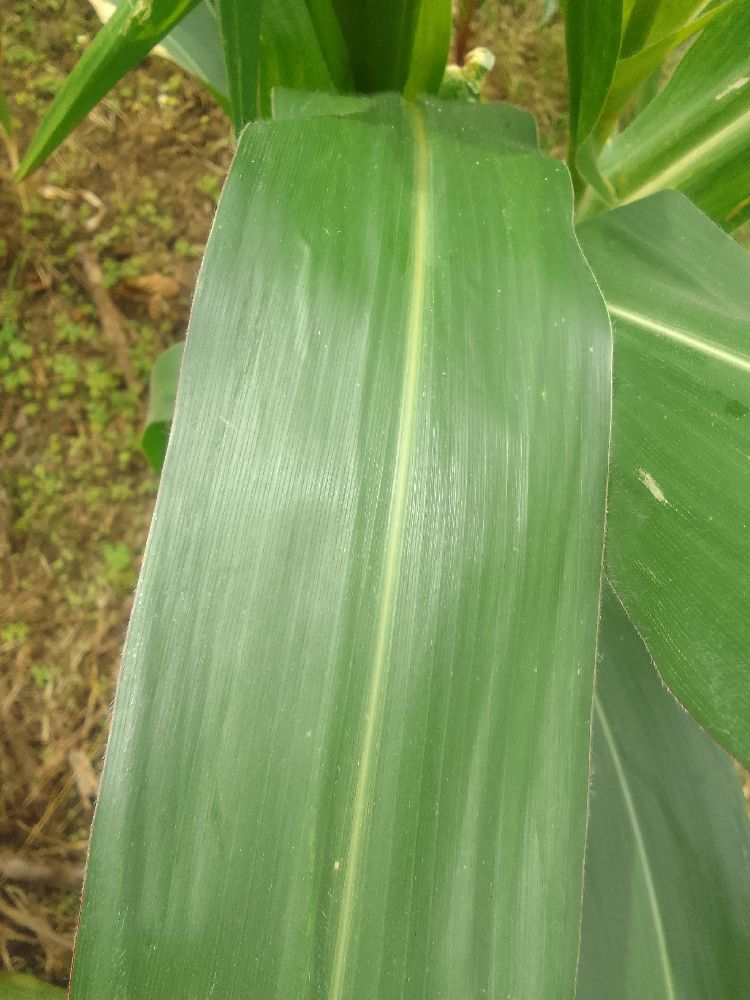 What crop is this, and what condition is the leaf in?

maize, healthy
